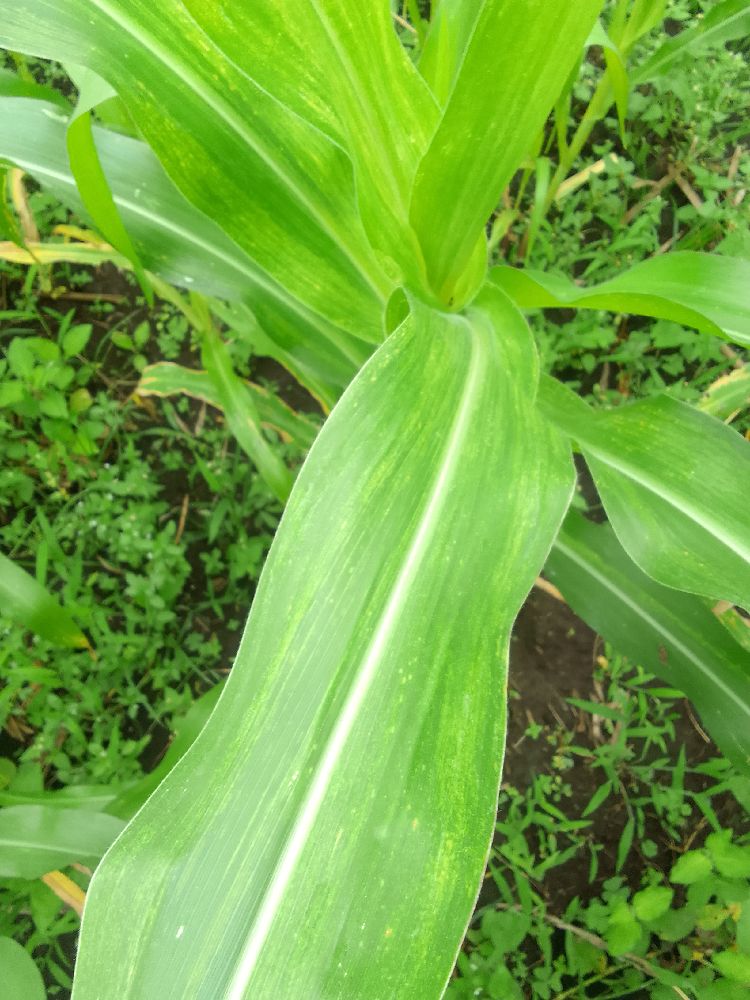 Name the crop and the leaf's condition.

maize, maize lethal necrosis
